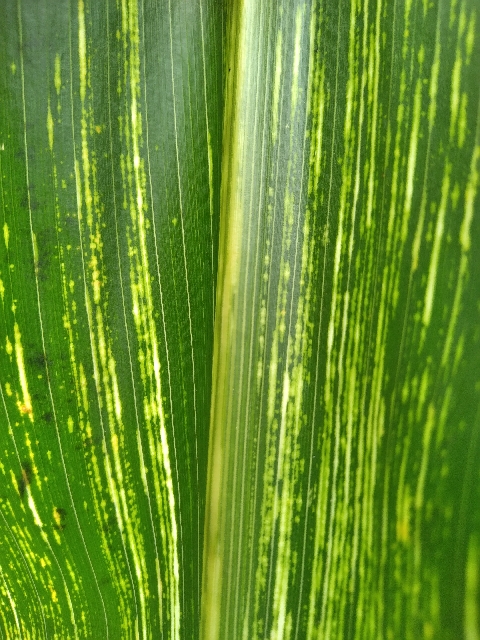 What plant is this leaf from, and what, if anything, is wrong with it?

maize, maize streak virus
